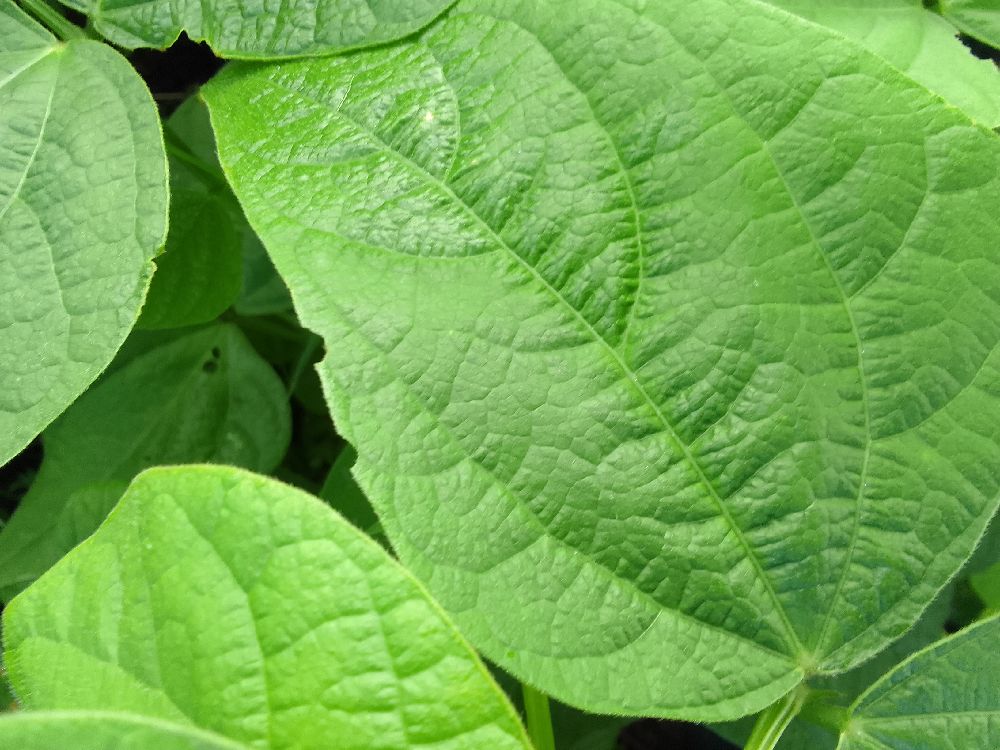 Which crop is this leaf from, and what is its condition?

common bean, healthy
